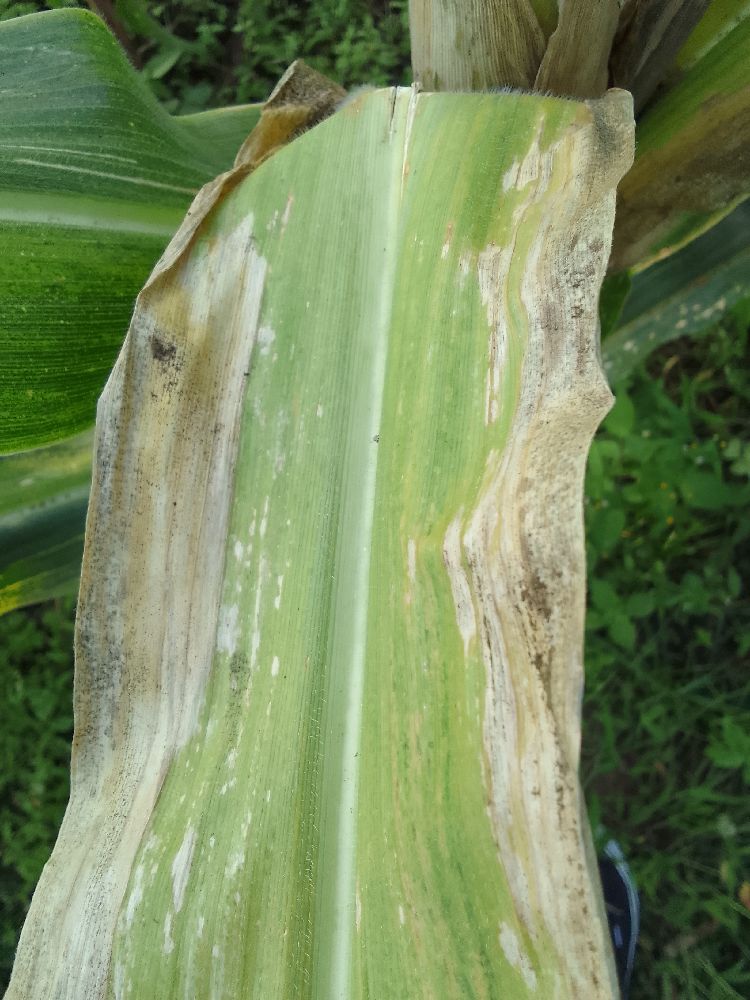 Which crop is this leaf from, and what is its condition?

maize, maize lethal necrosis
